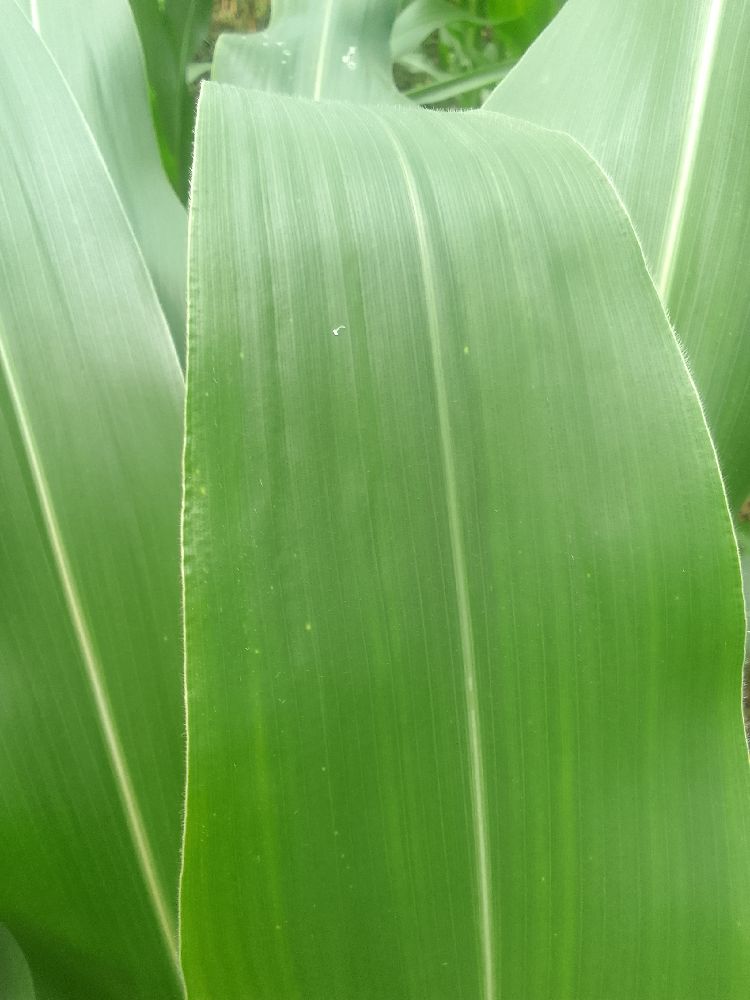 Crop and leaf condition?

maize, healthy
